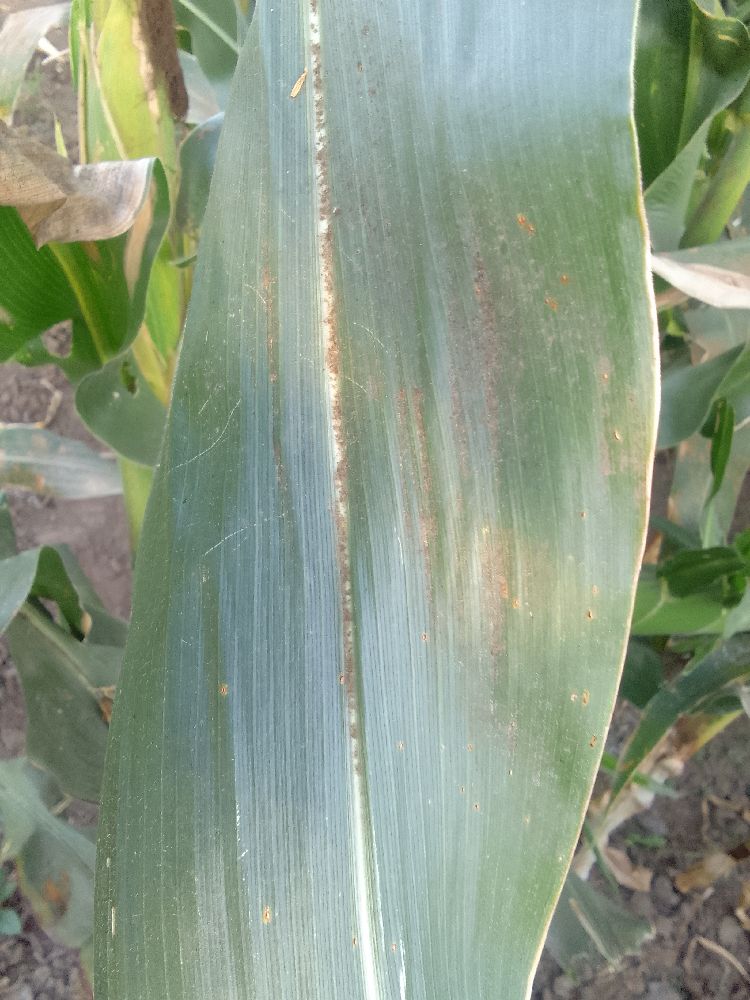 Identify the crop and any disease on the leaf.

maize, healthy
